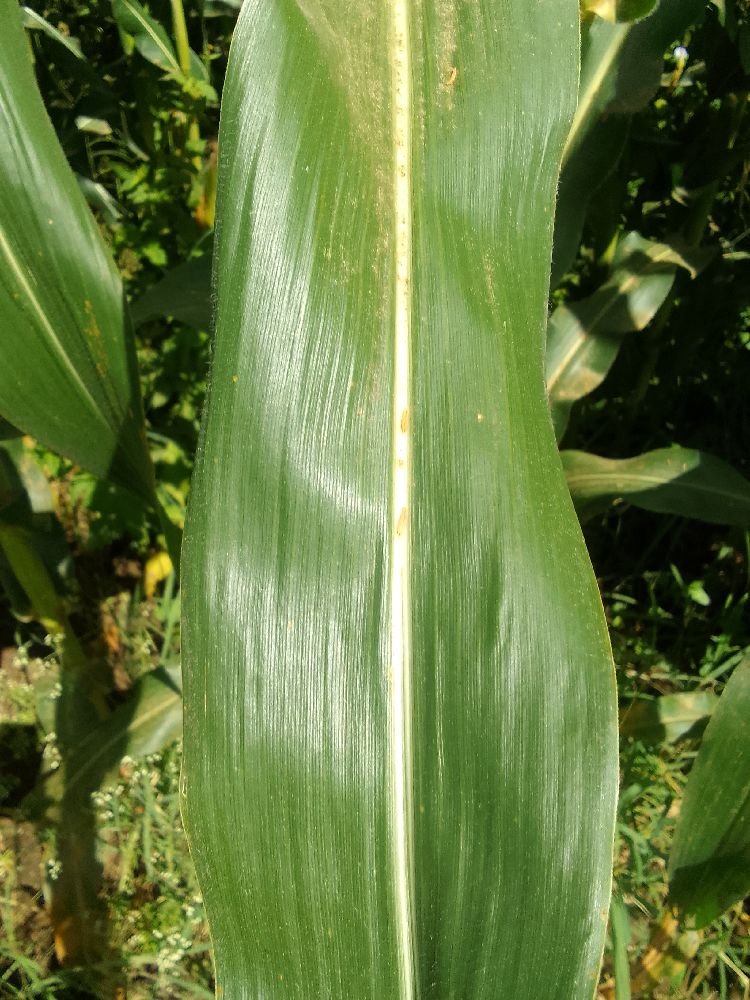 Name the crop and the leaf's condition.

maize, healthy
